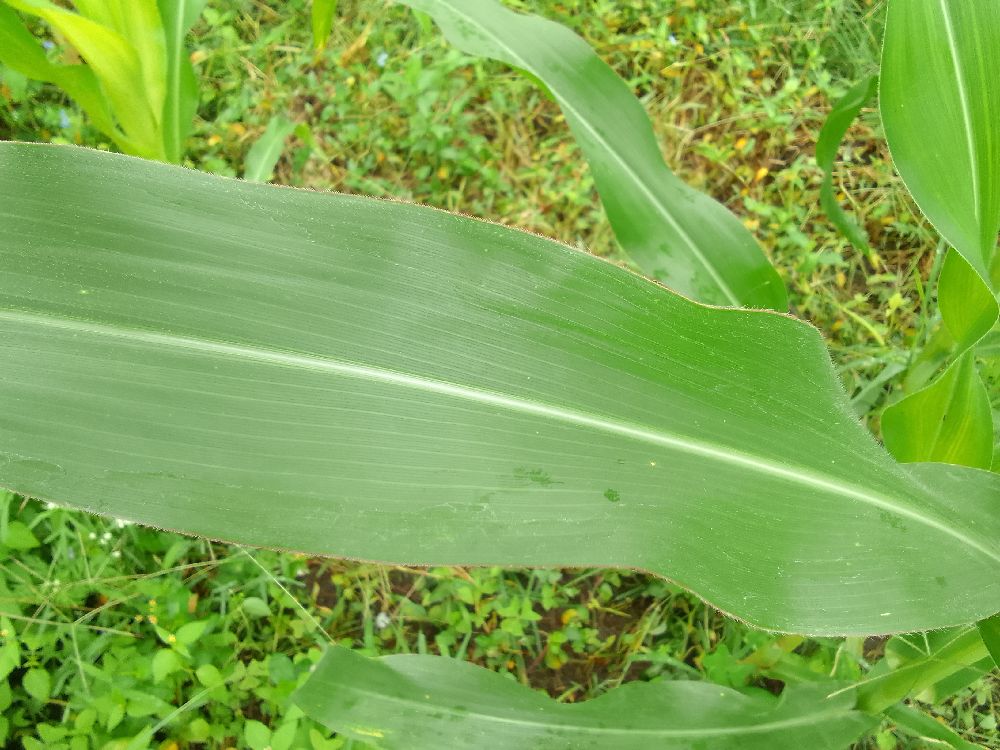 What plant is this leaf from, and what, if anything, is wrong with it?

maize, healthy
